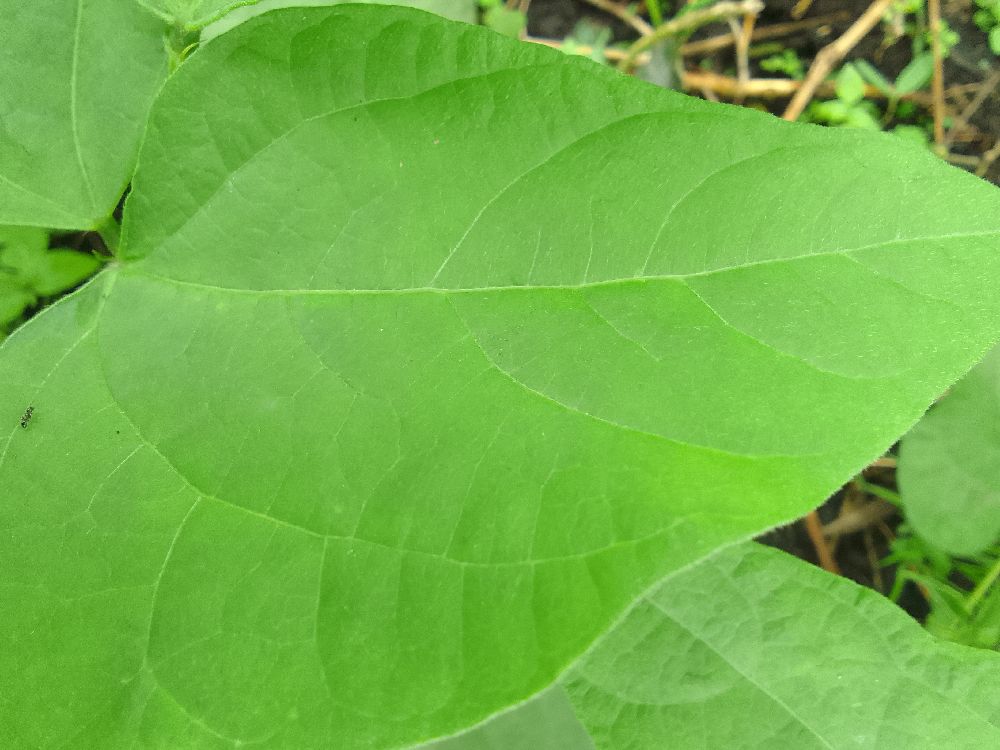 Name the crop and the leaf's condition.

common bean, healthy
